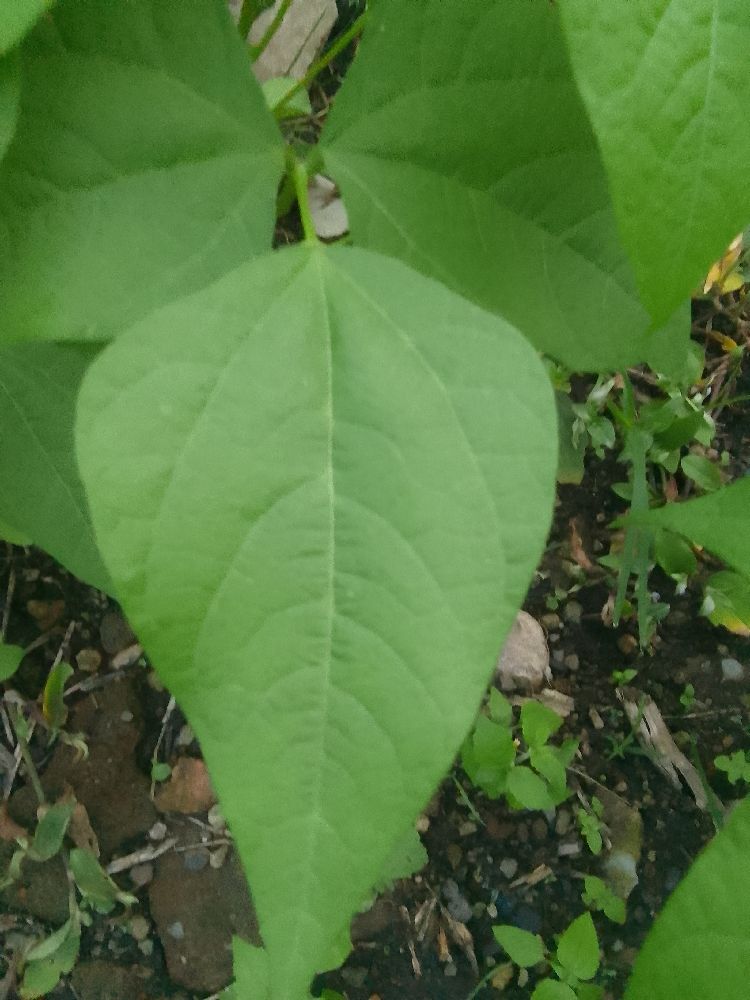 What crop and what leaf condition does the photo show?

common bean, healthy
